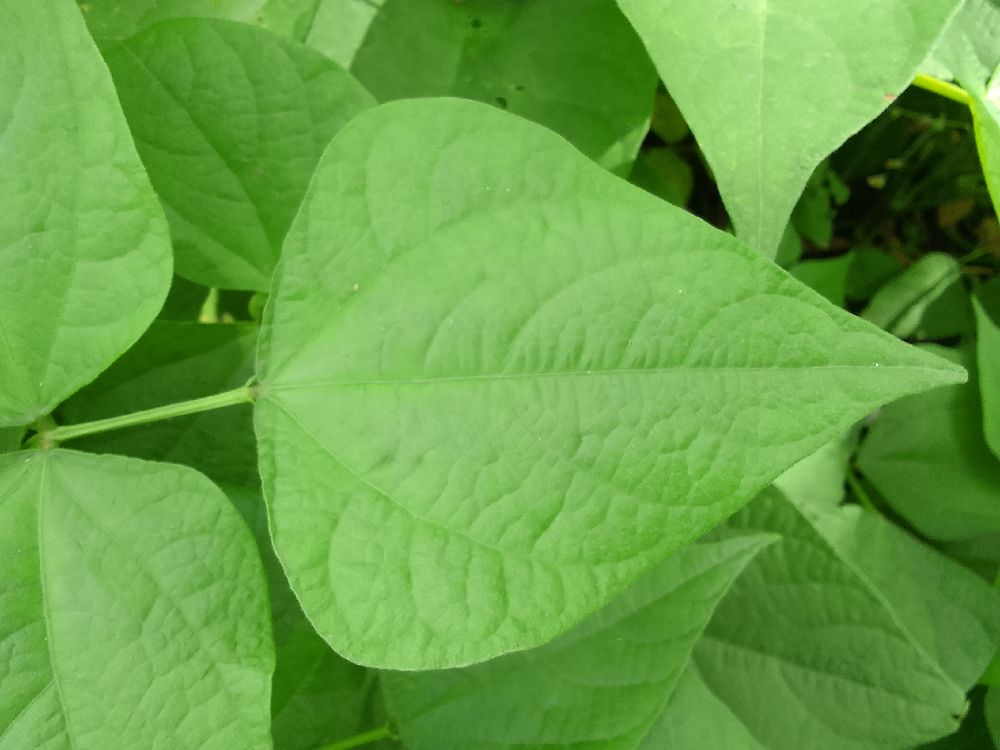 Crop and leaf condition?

common bean, healthy
